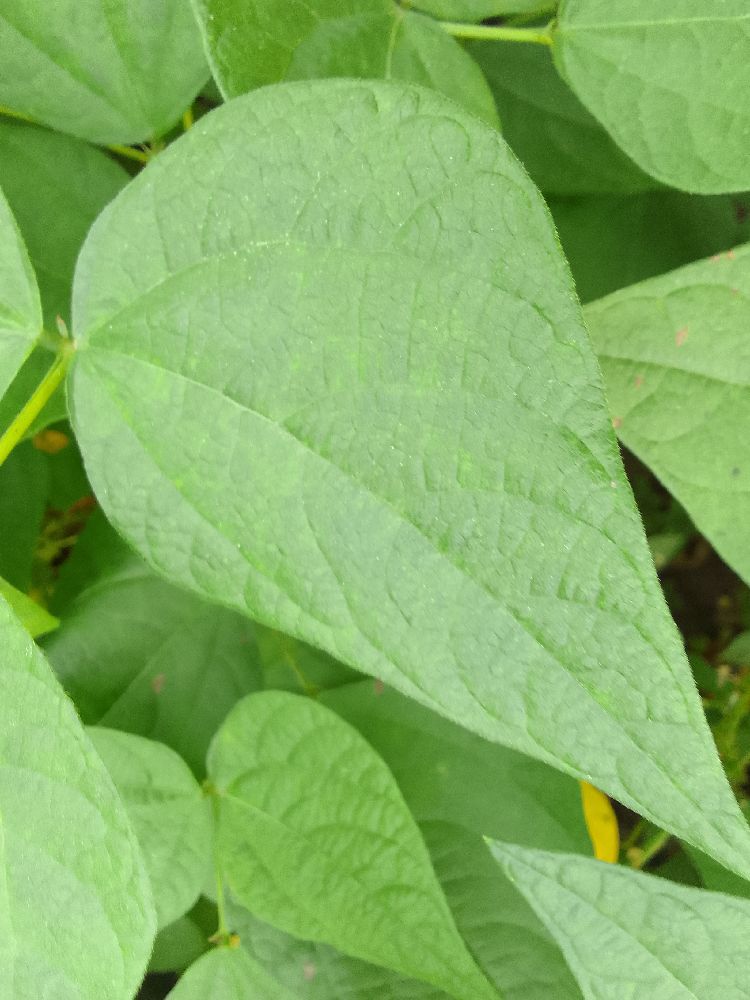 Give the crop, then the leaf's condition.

common bean, healthy
